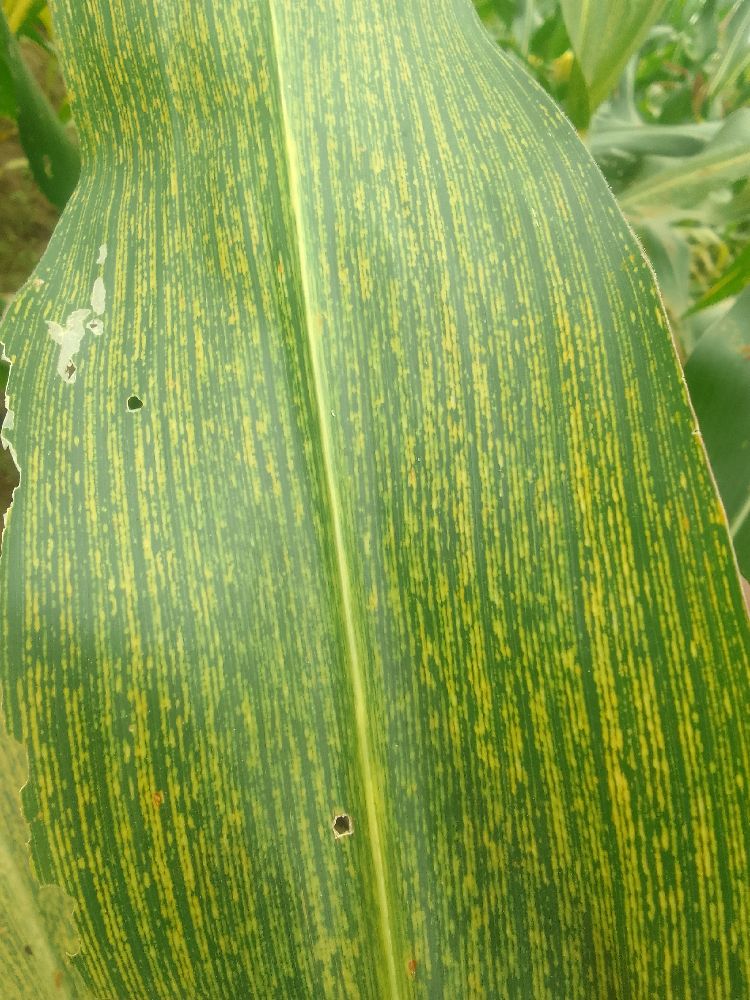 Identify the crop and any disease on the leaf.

maize, maize streak virus
